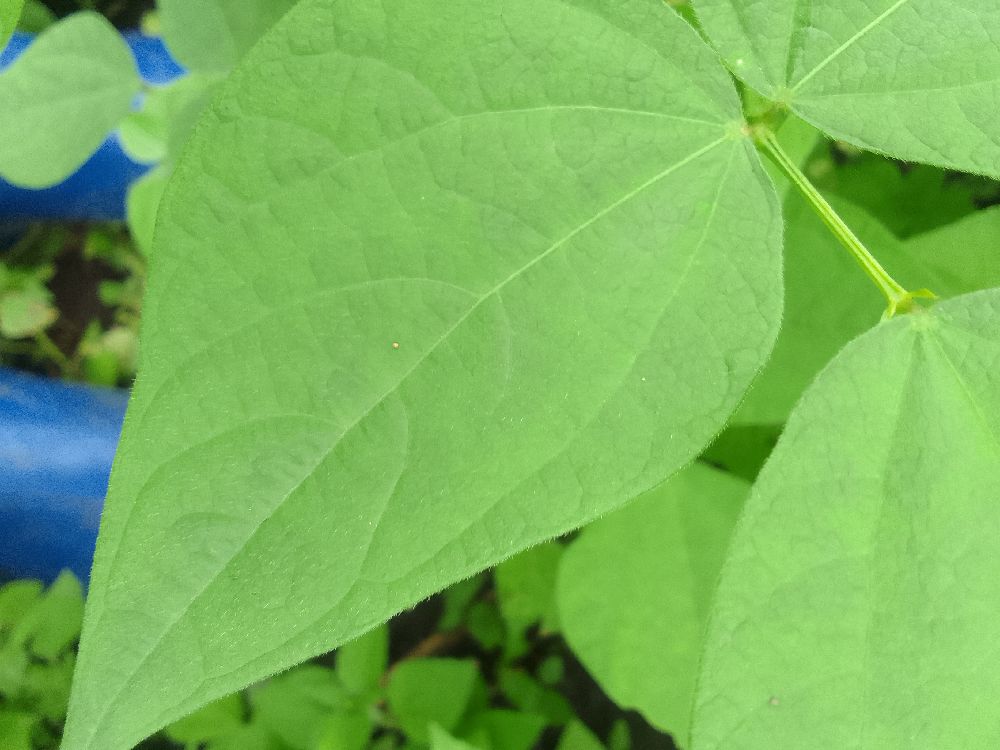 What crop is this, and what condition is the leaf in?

common bean, healthy
